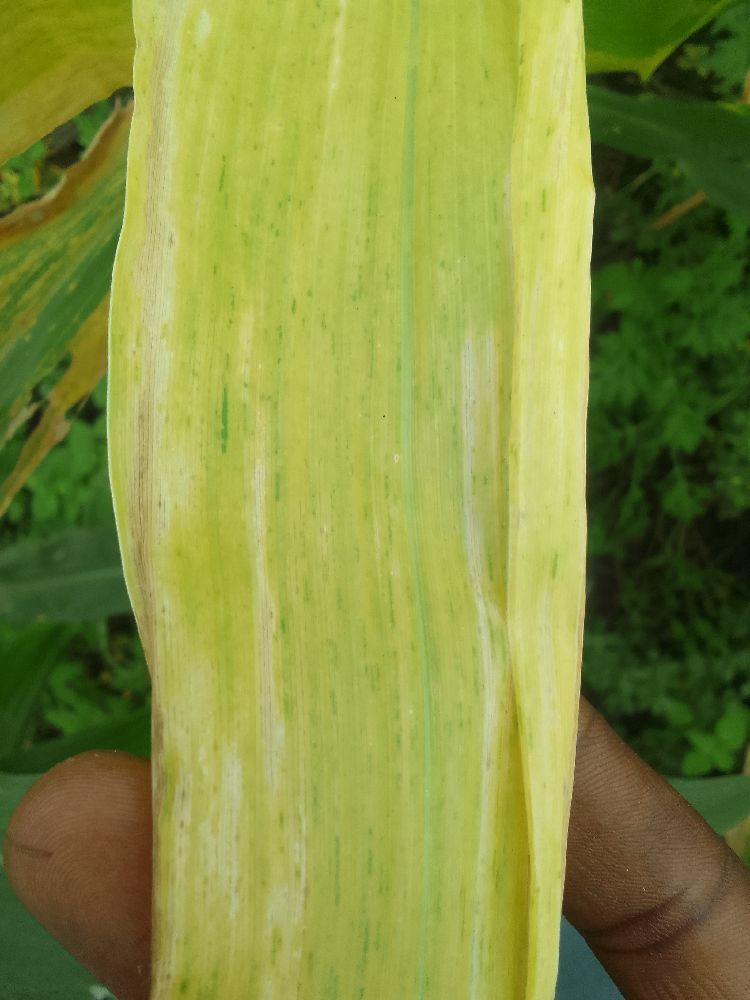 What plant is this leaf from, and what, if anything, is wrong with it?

maize, maize lethal necrosis
